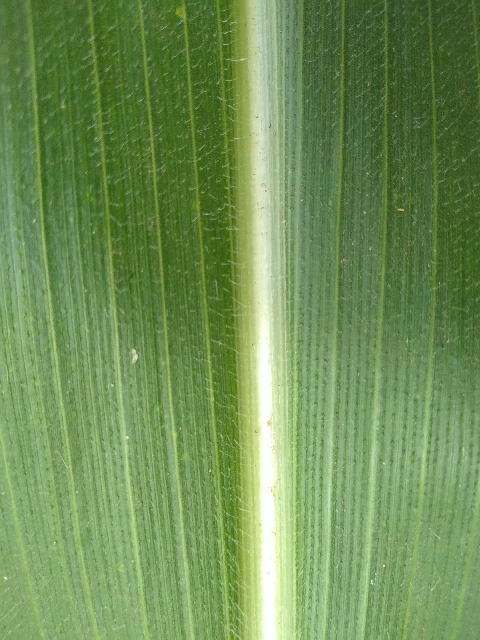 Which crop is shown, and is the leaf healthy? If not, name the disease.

maize, healthy
